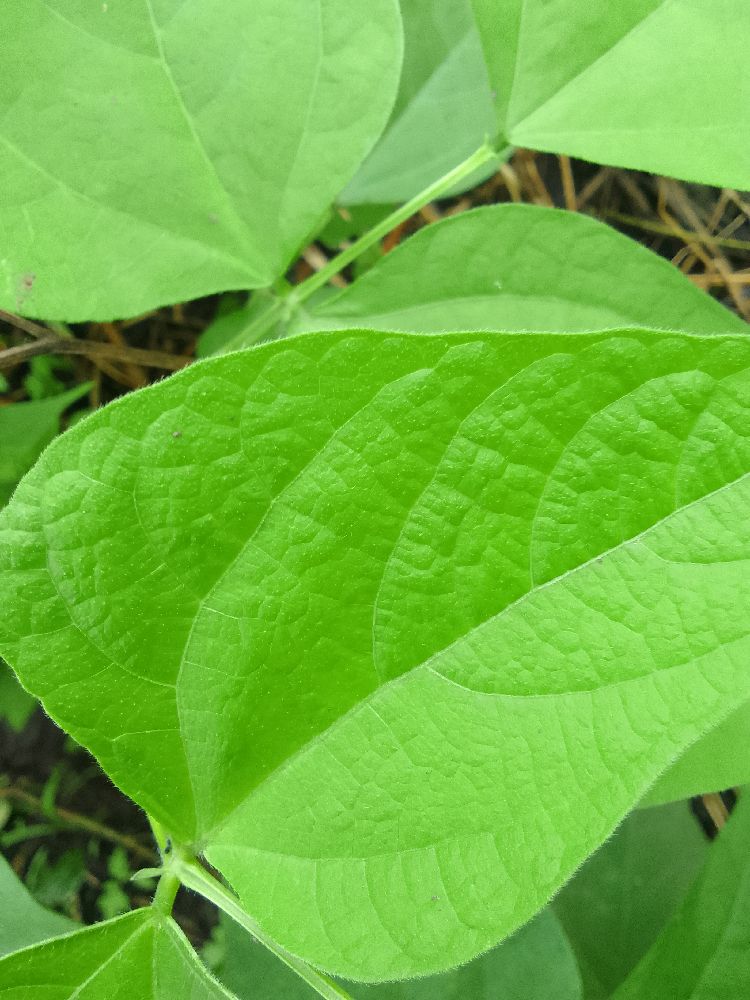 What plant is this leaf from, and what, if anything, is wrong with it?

common bean, healthy
